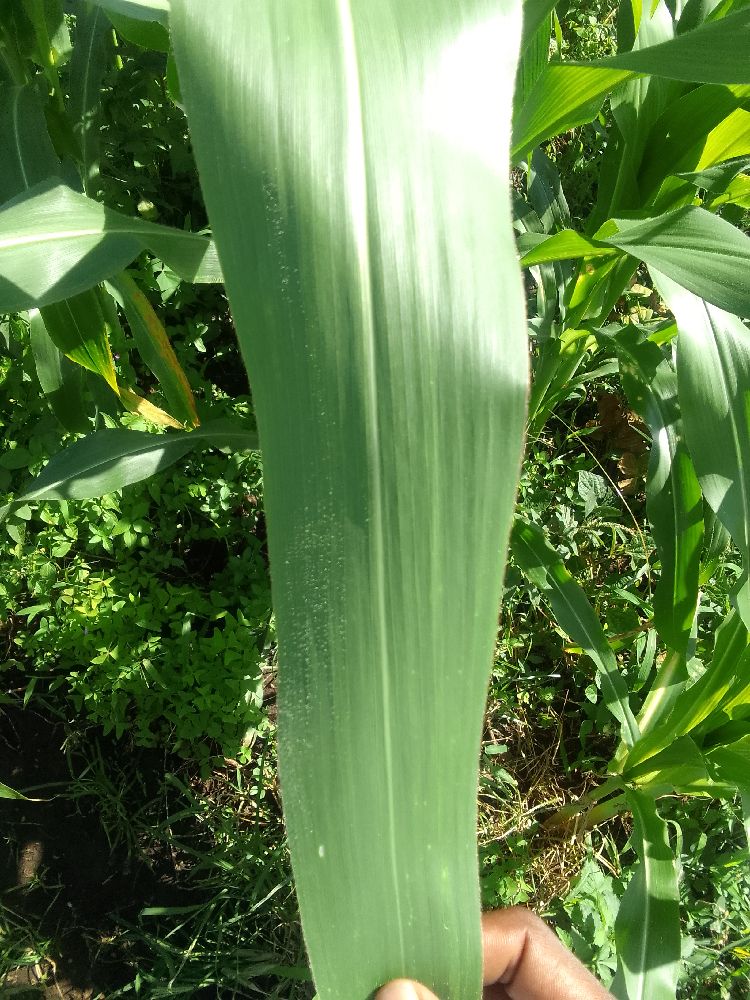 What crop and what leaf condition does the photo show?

maize, healthy
